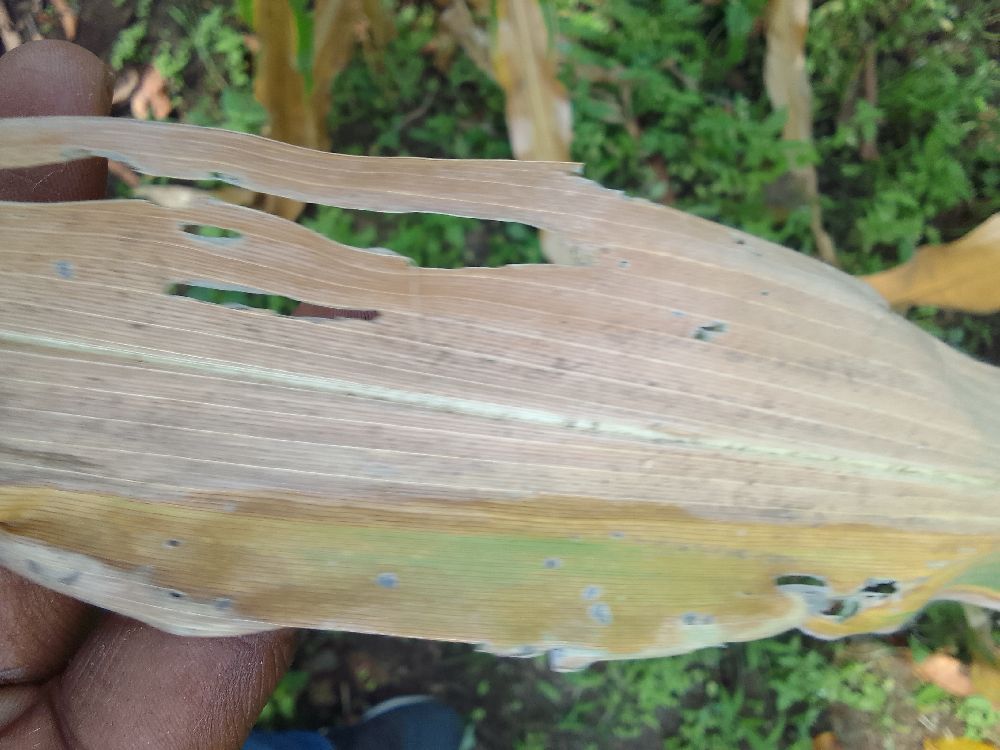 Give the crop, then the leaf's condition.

maize, maize lethal necrosis
